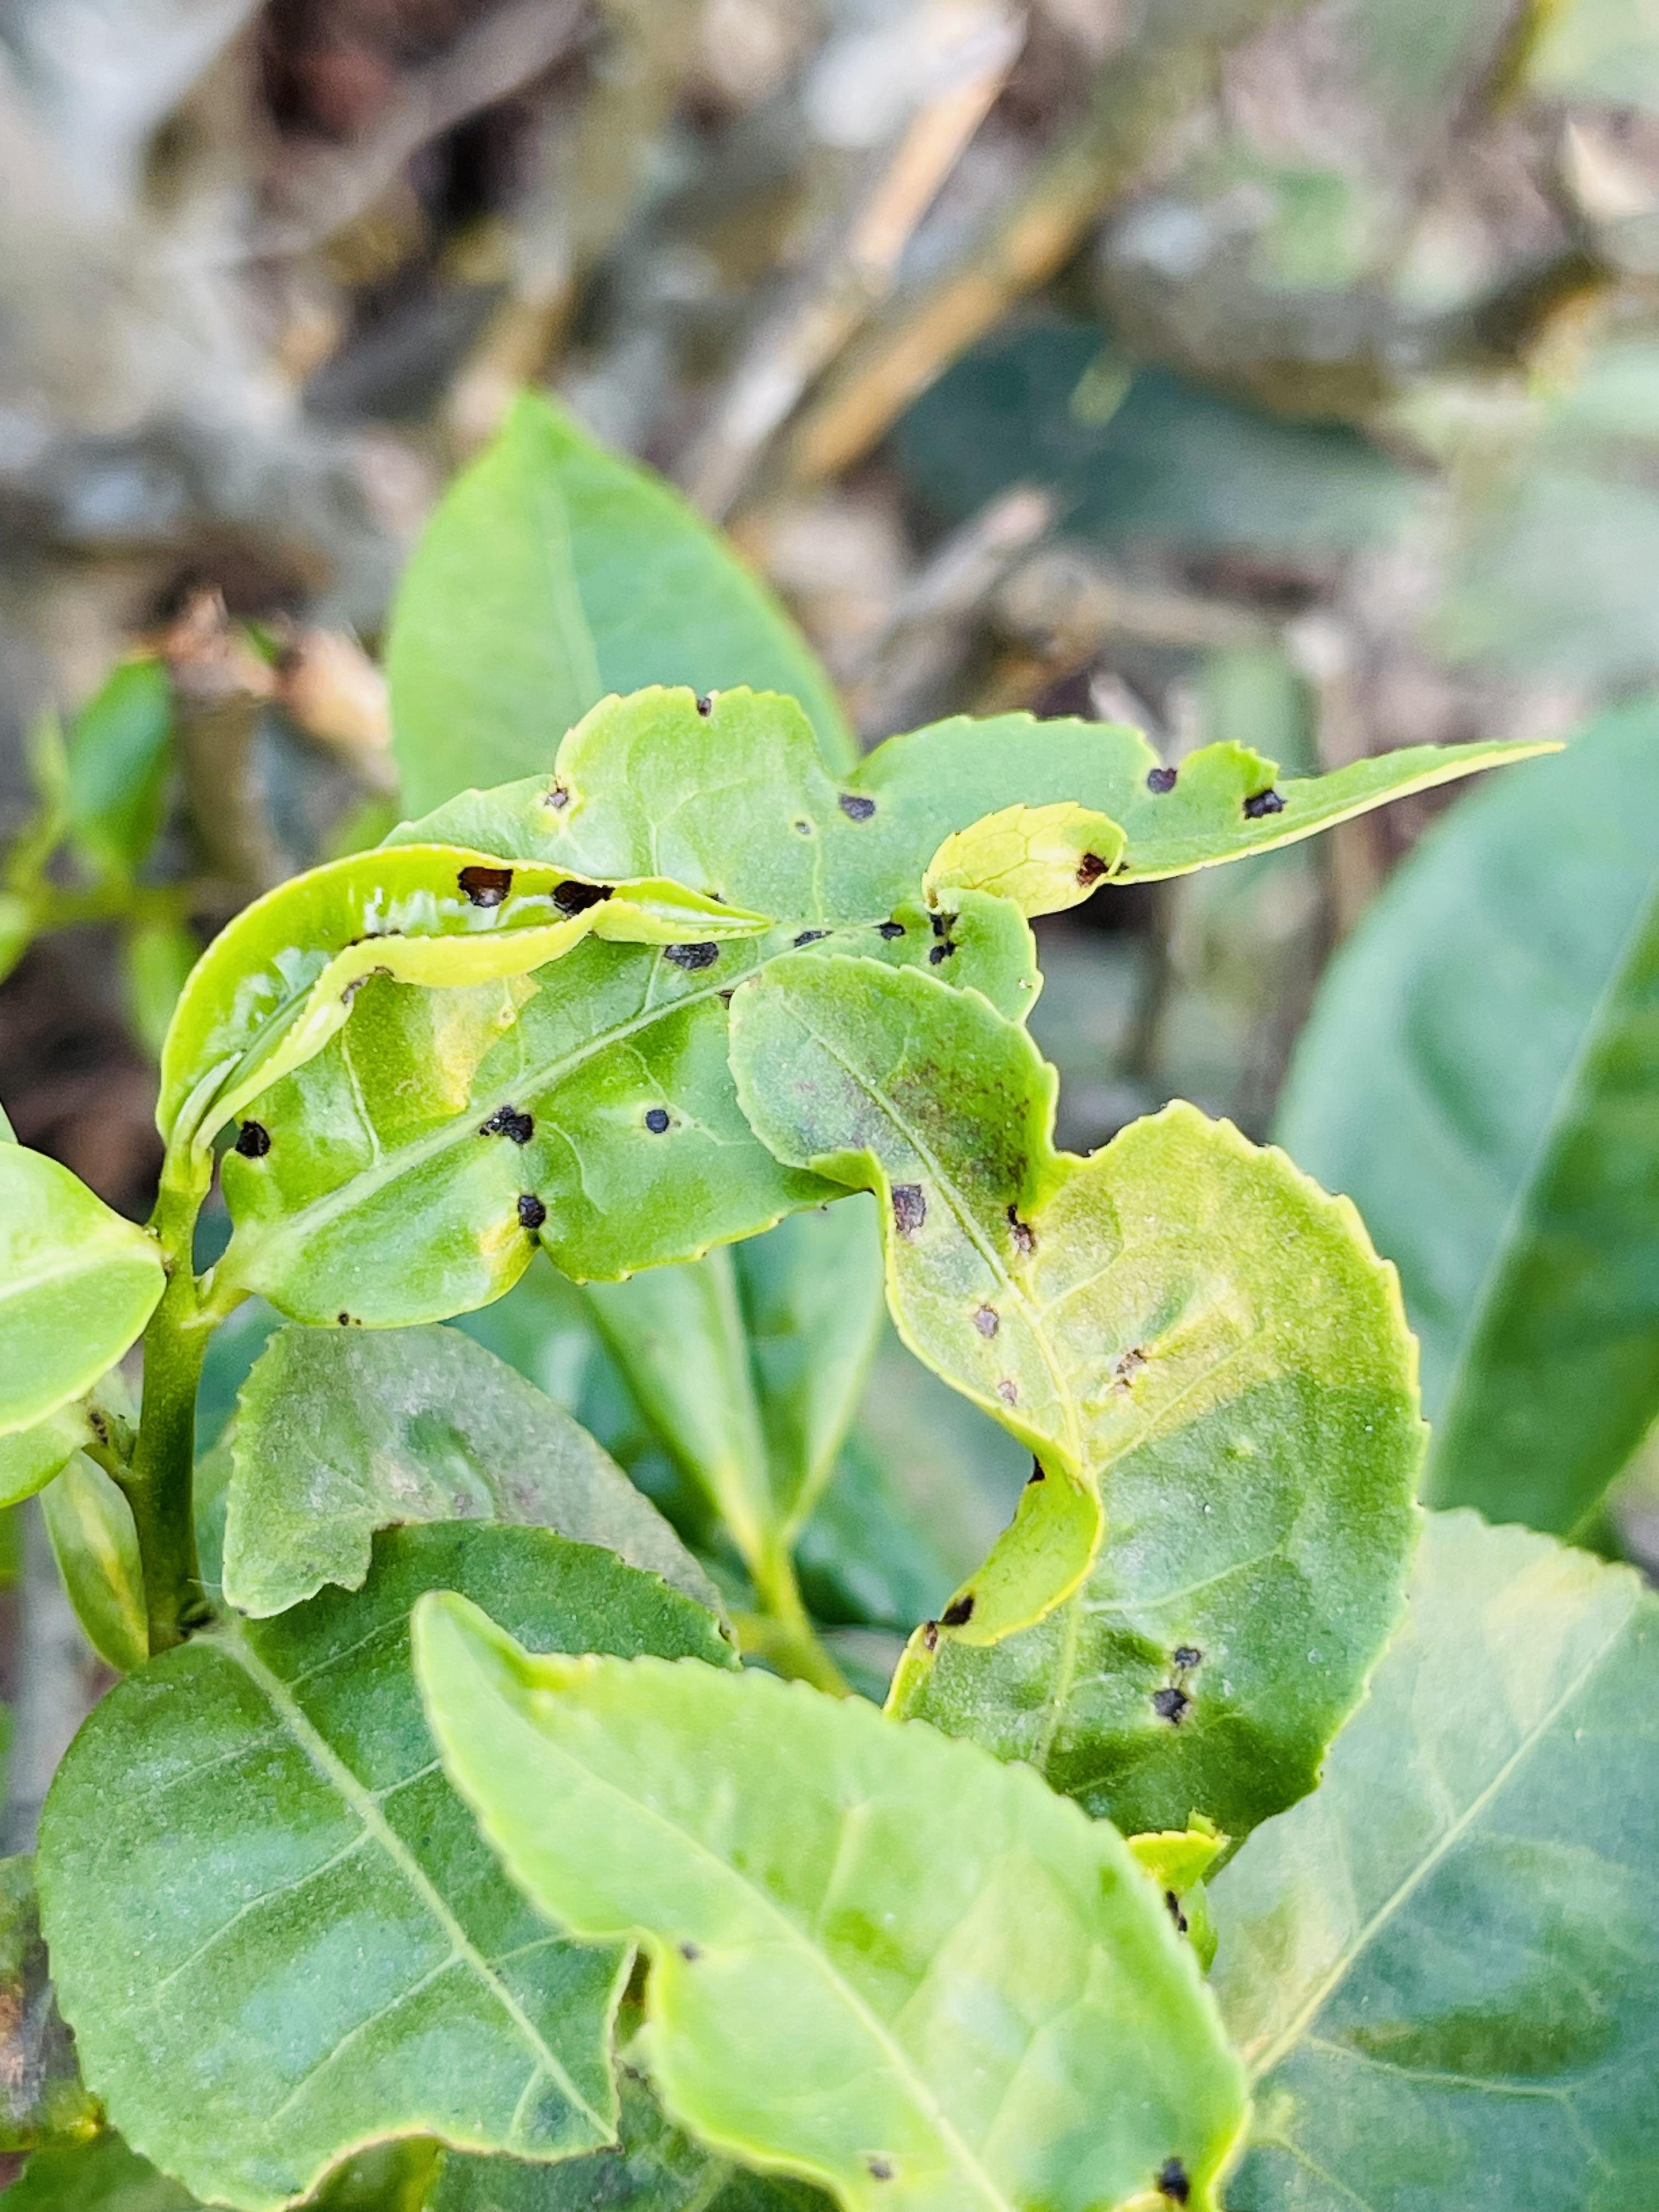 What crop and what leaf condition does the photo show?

tea, helopeltis
